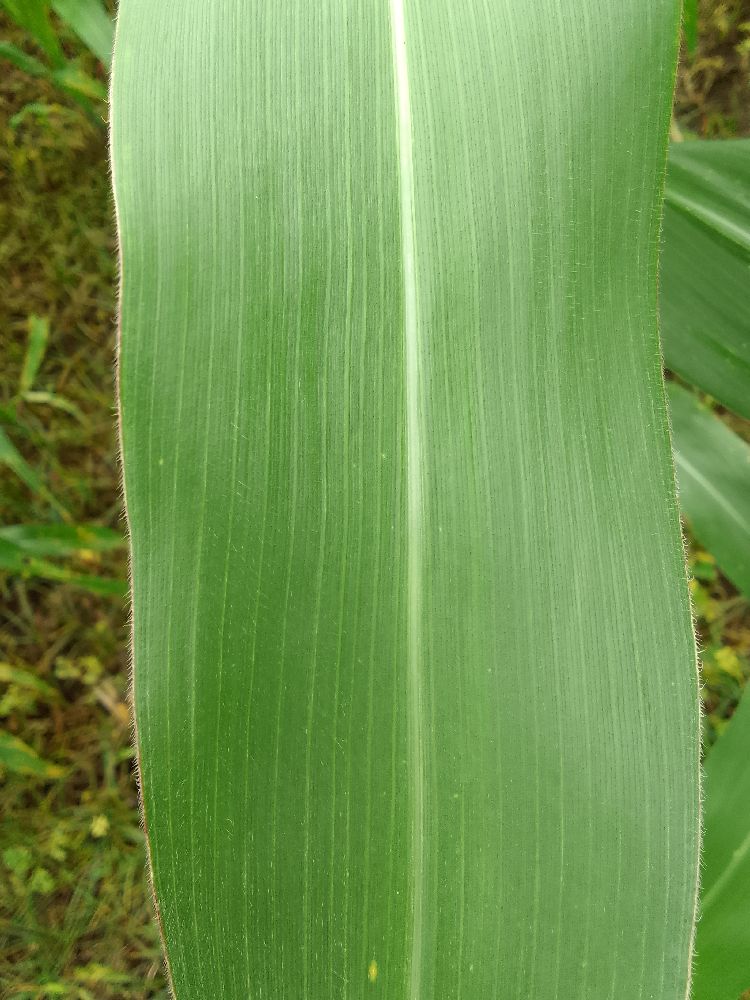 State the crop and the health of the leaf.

maize, healthy
